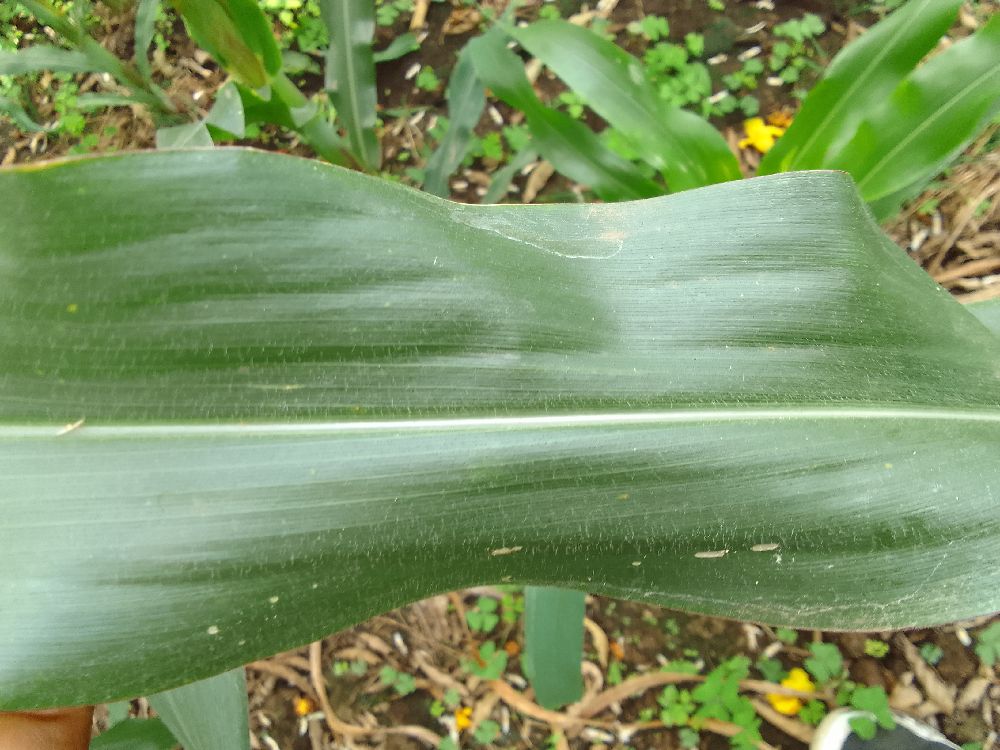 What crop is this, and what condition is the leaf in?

maize, healthy
